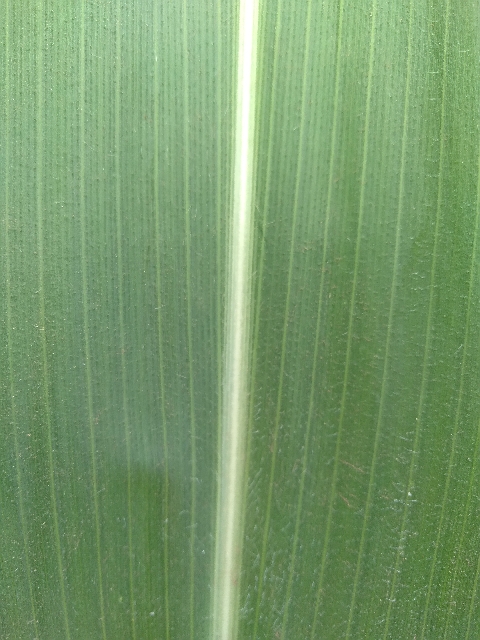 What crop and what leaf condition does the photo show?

maize, healthy
